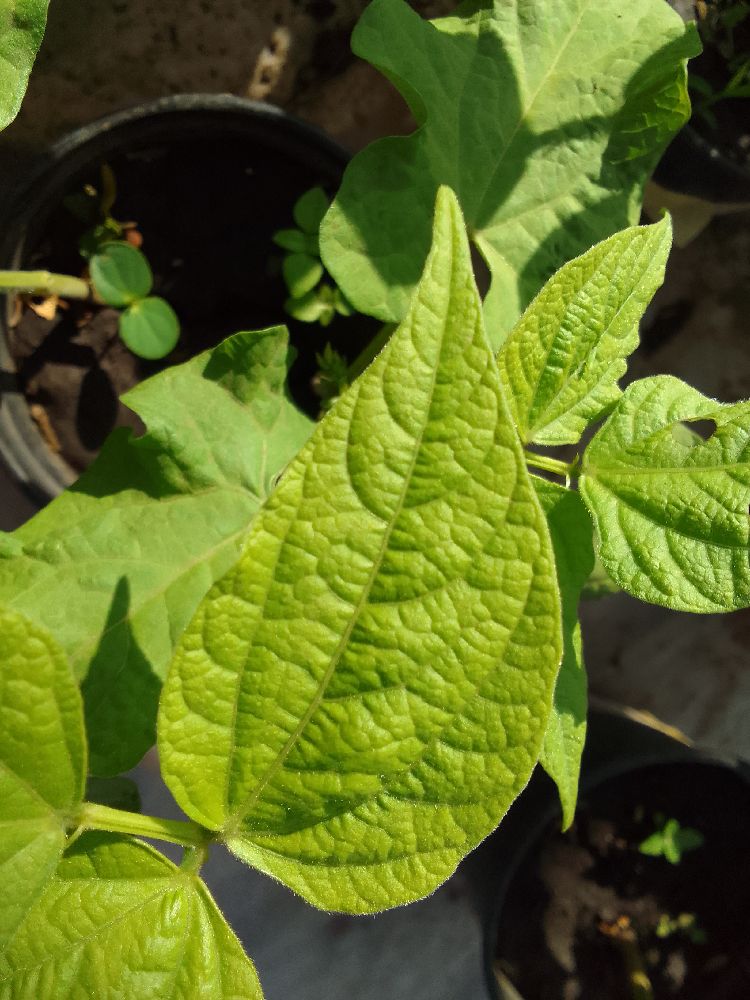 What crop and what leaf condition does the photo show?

common bean, healthy
